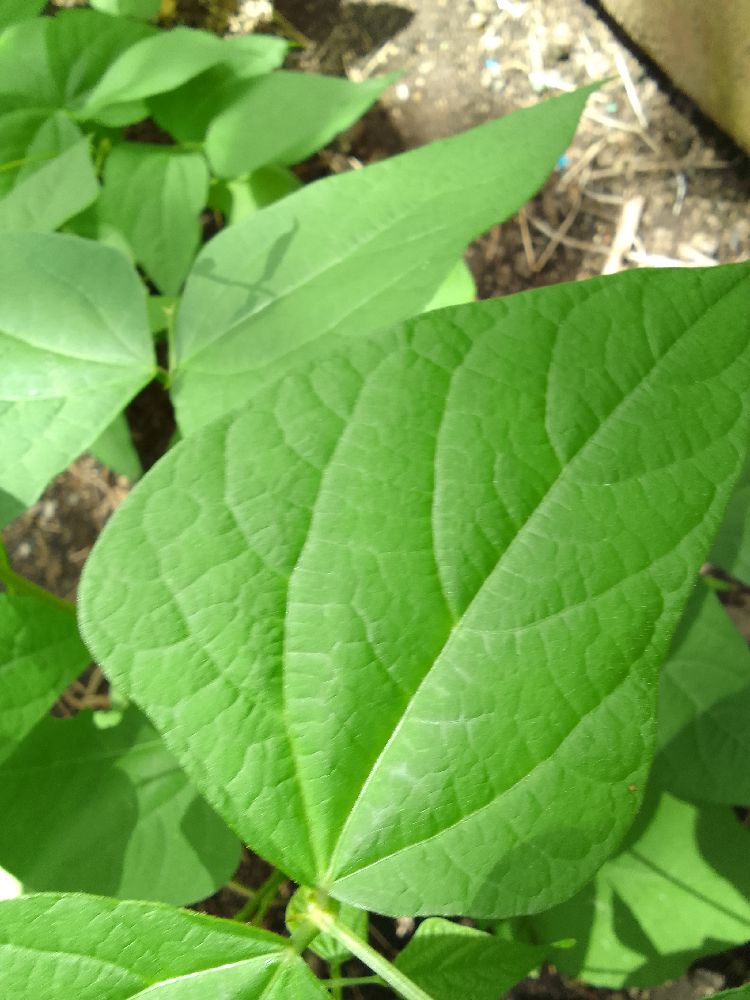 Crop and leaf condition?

common bean, healthy
